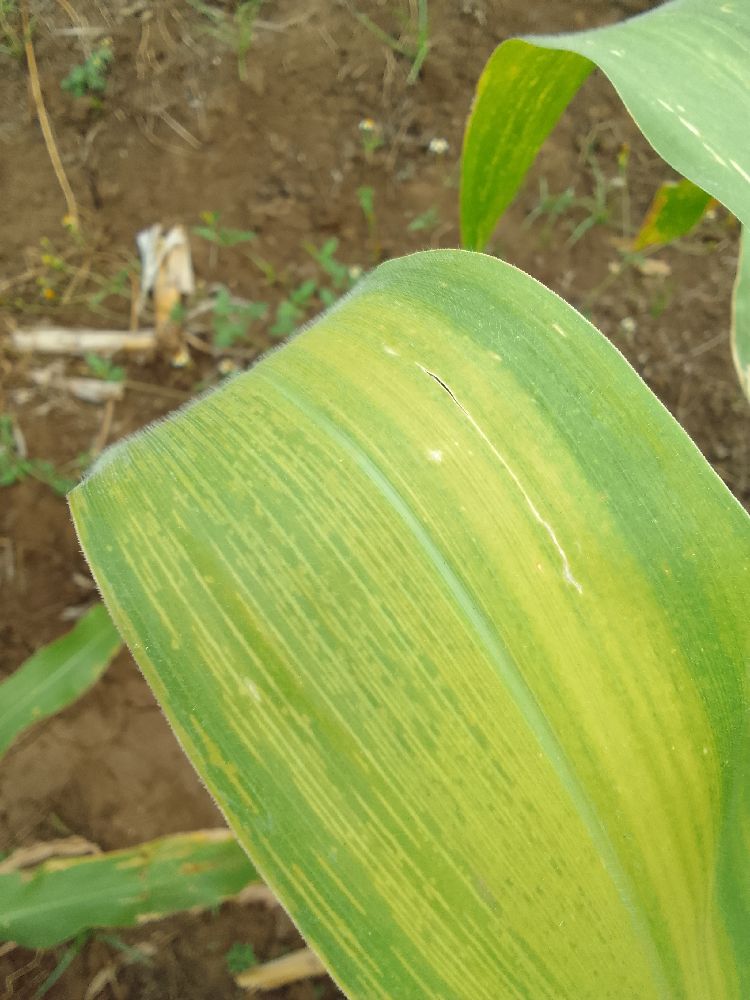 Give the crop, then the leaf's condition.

maize, maize lethal necrosis
